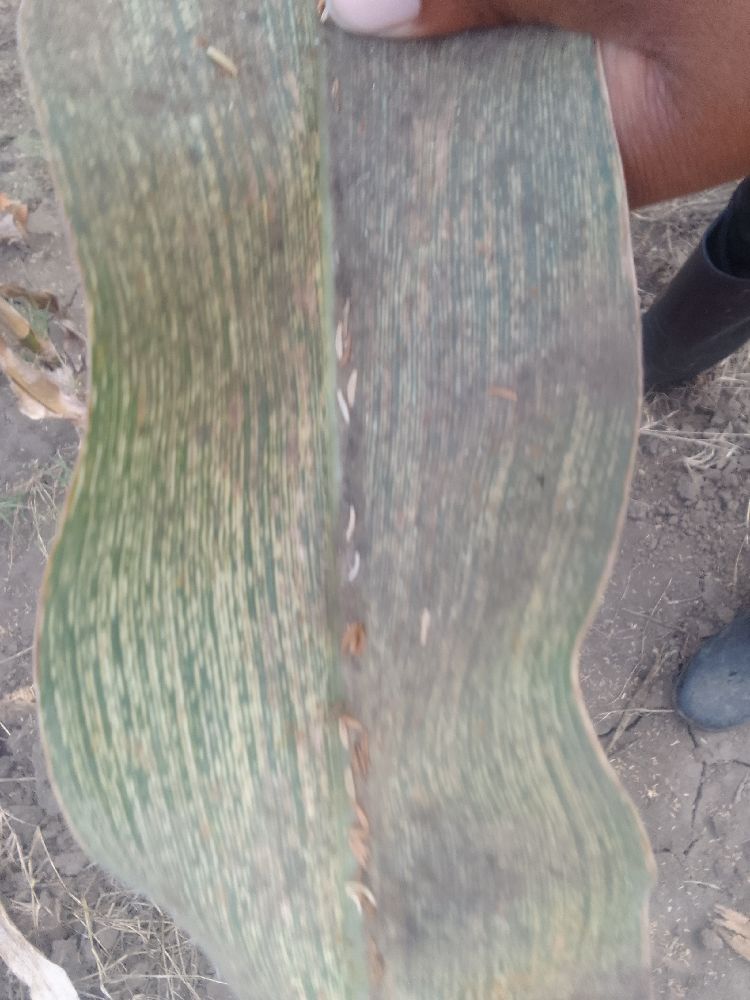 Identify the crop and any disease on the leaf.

maize, maize streak virus
